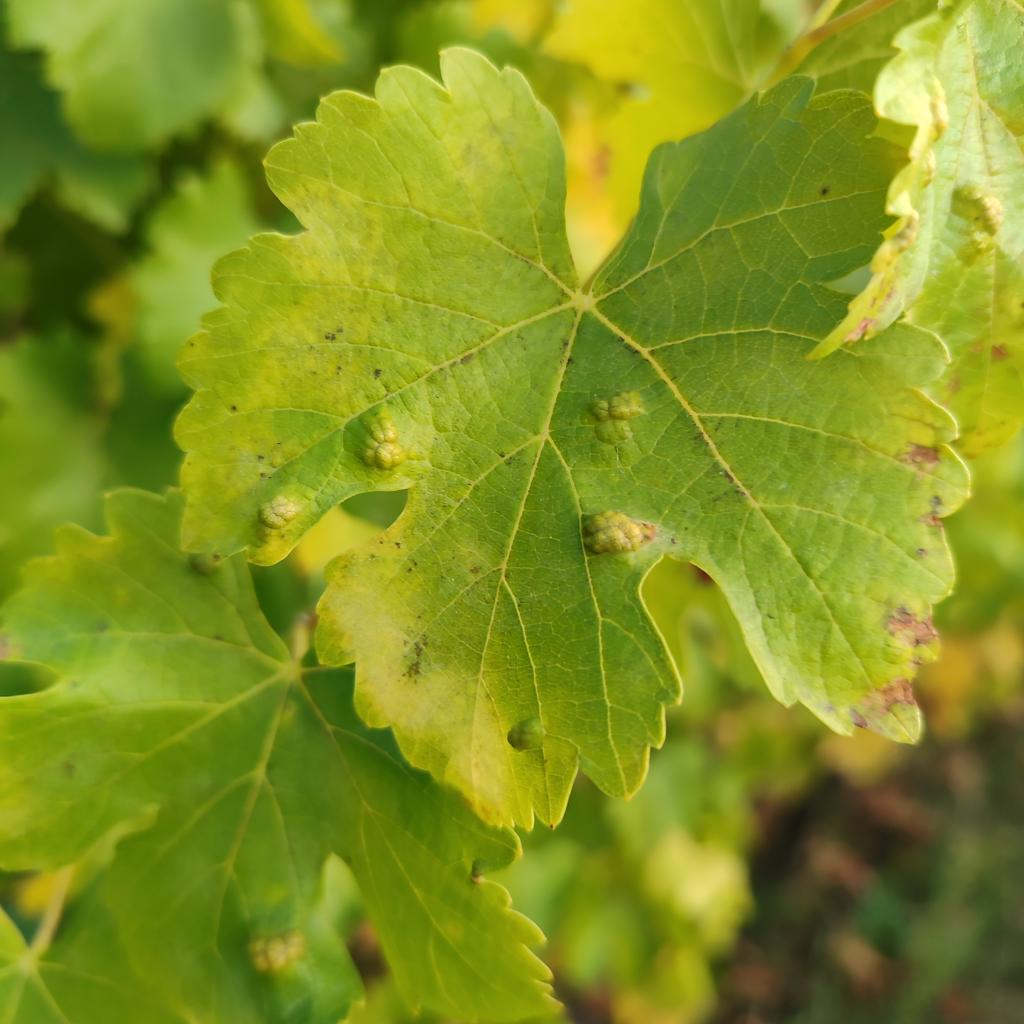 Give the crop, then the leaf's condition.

grapevine, erineum mite
